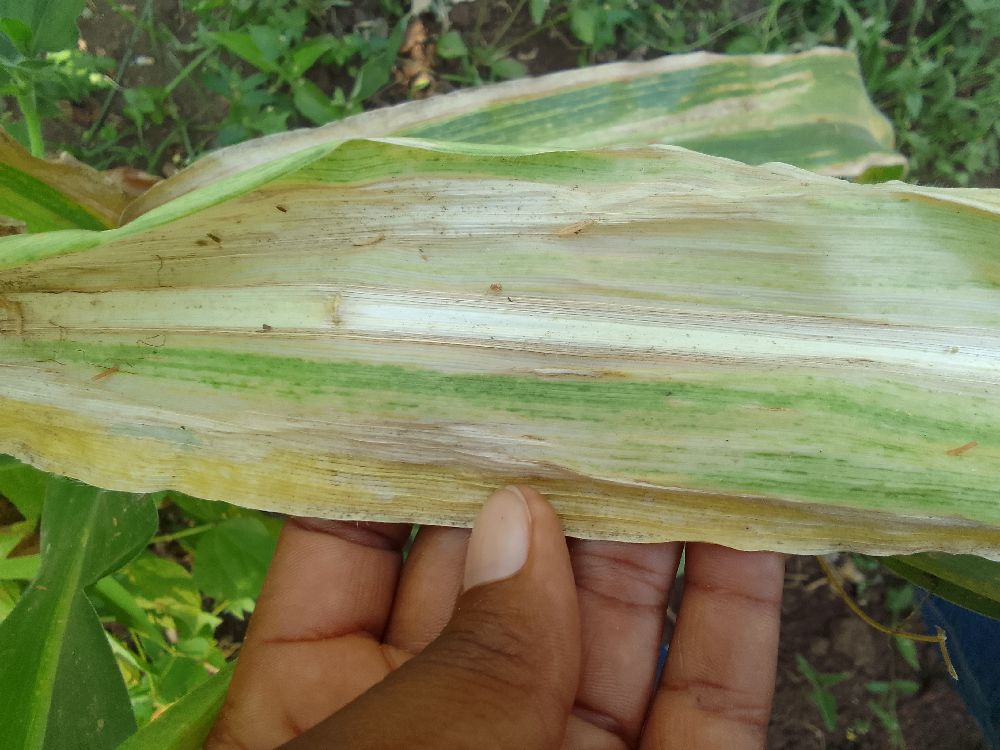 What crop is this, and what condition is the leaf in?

maize, maize lethal necrosis
